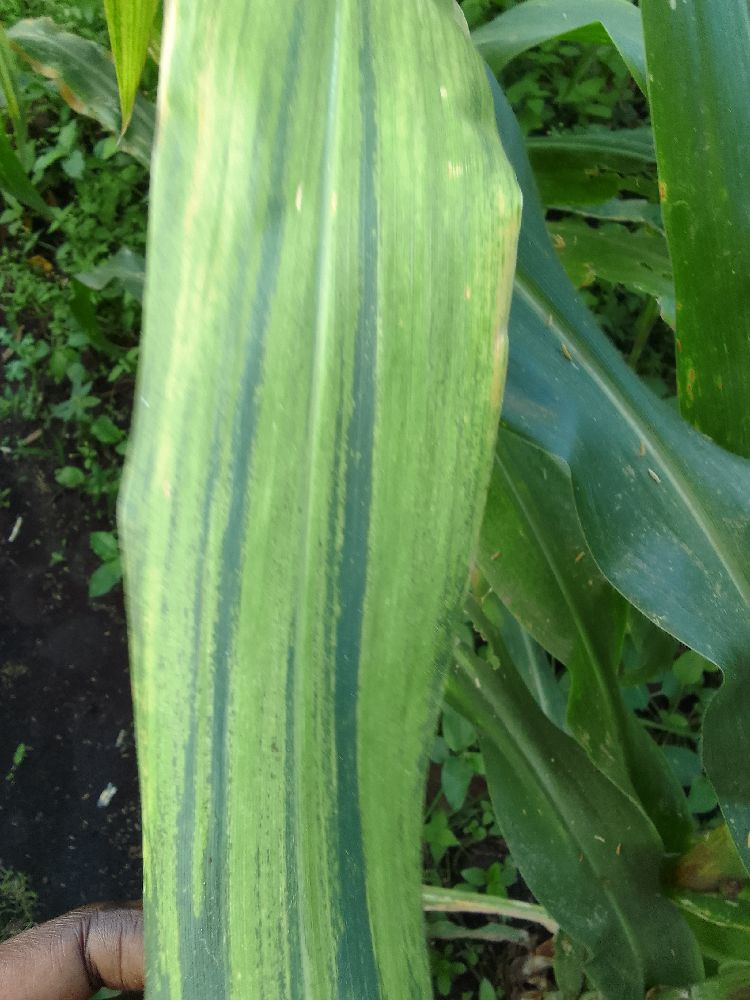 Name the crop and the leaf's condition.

maize, maize lethal necrosis
